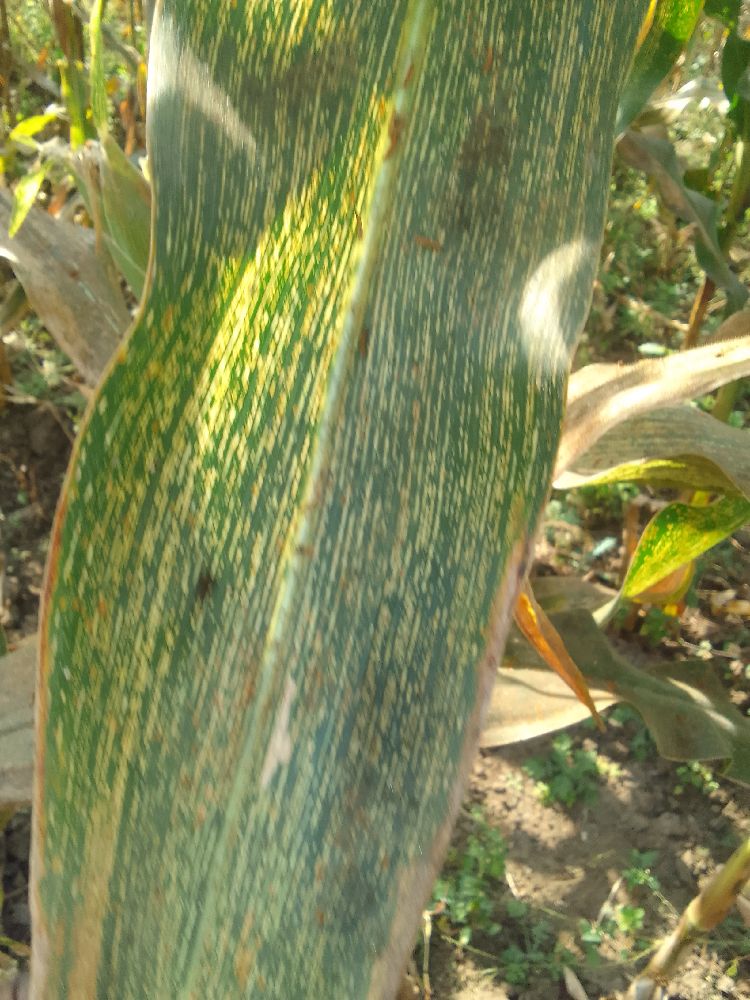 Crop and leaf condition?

maize, maize streak virus
